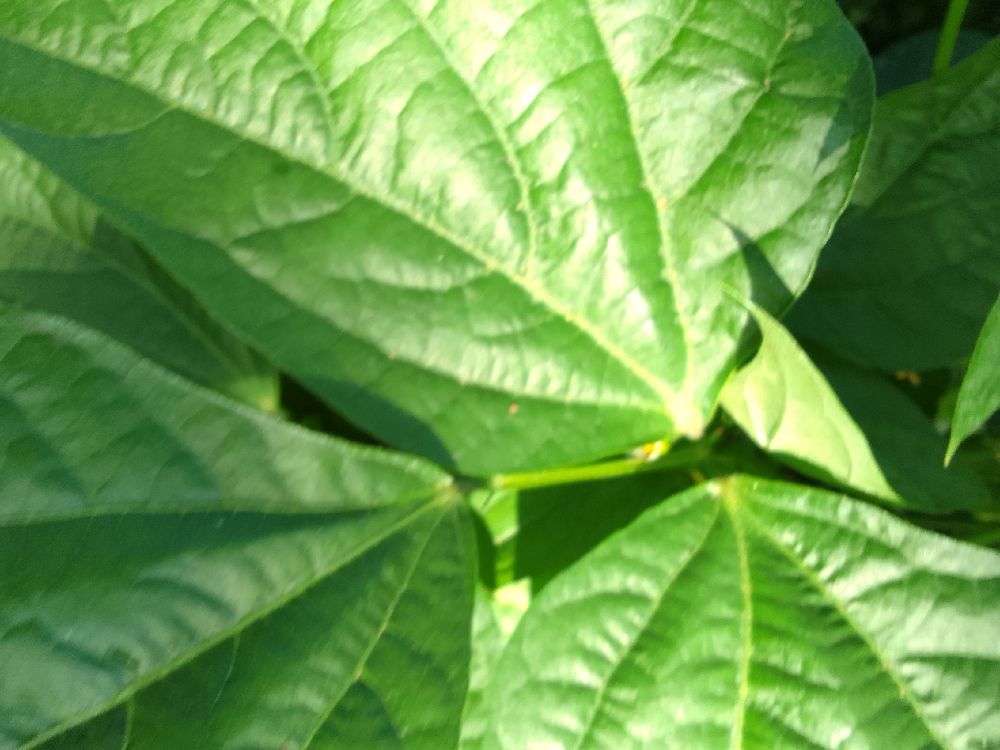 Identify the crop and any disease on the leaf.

common bean, healthy
